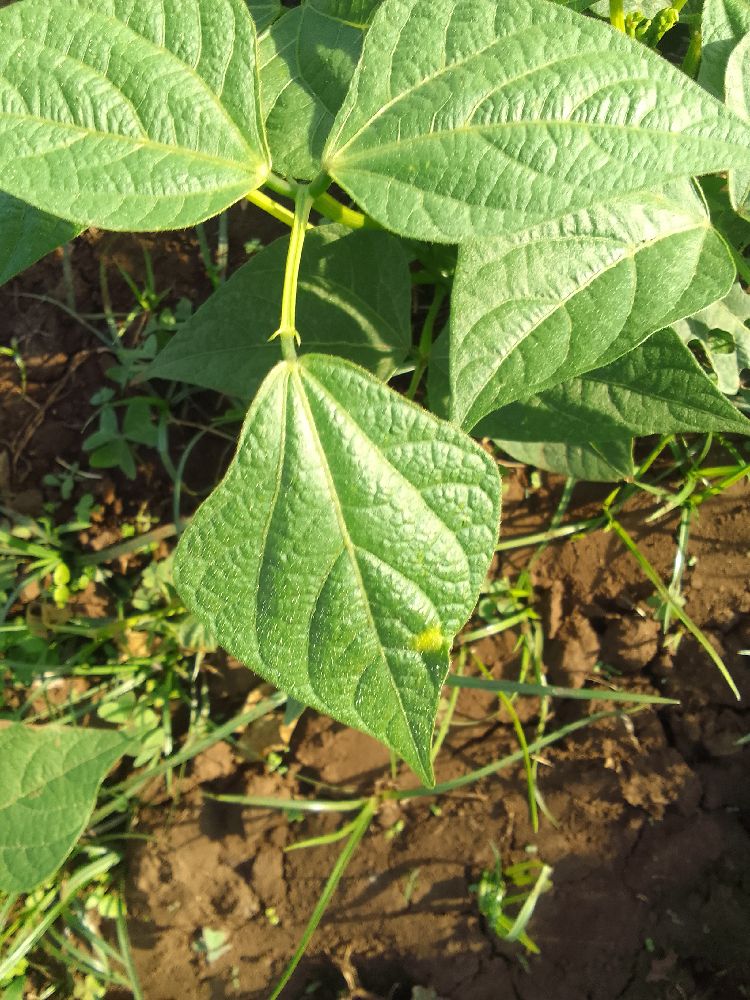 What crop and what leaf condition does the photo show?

common bean, healthy
